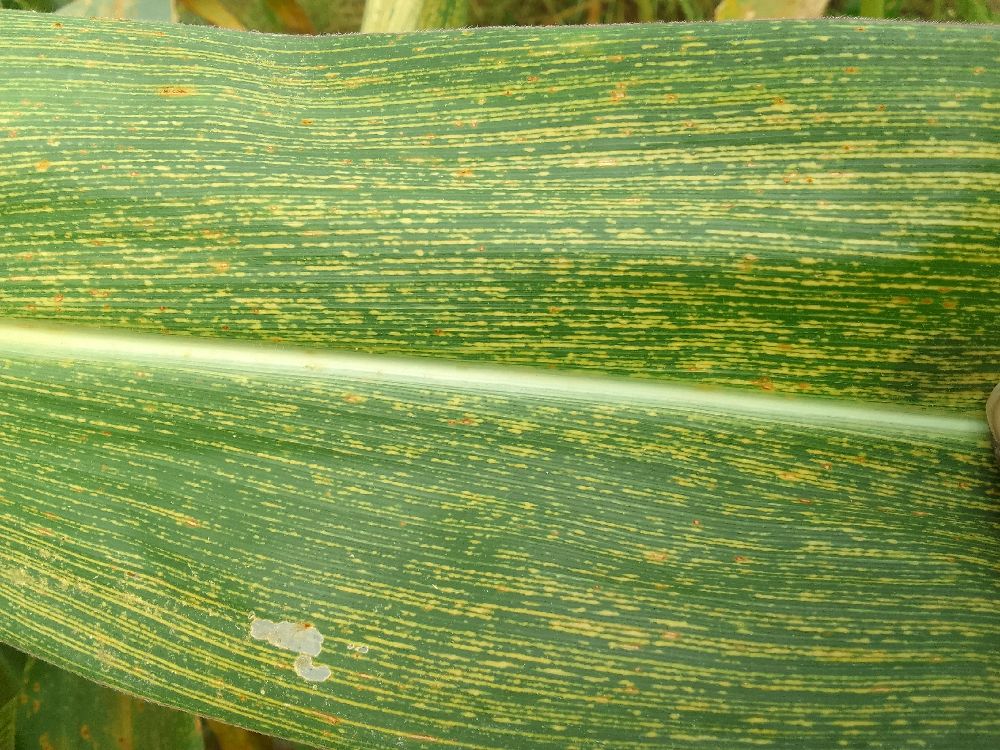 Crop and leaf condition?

maize, maize streak virus
